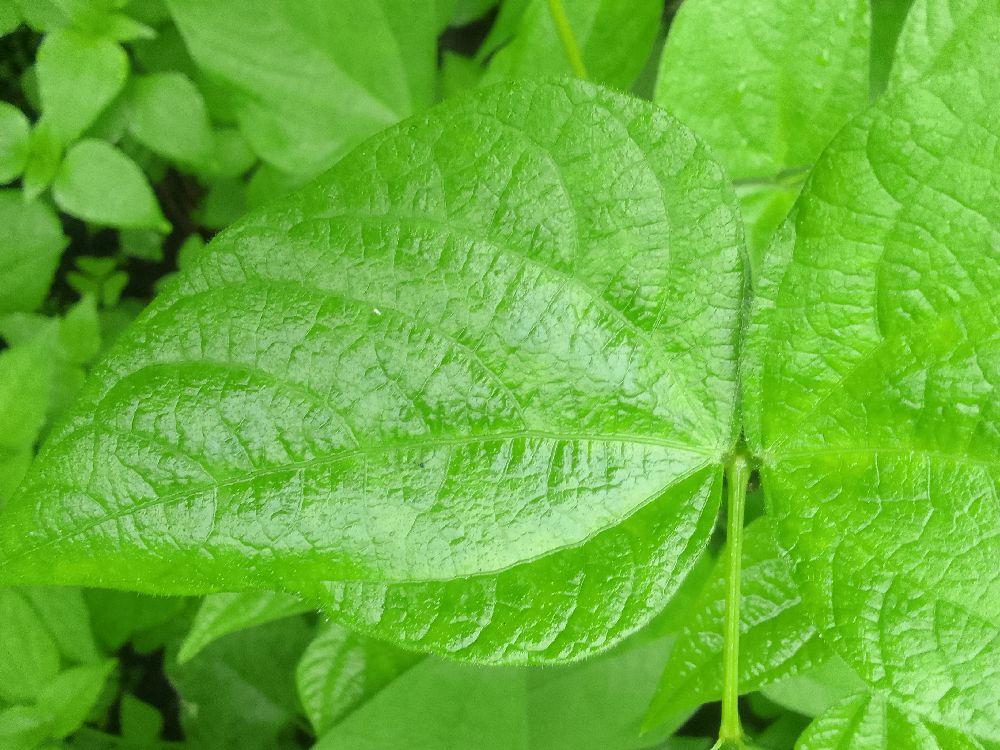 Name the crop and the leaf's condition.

common bean, healthy
